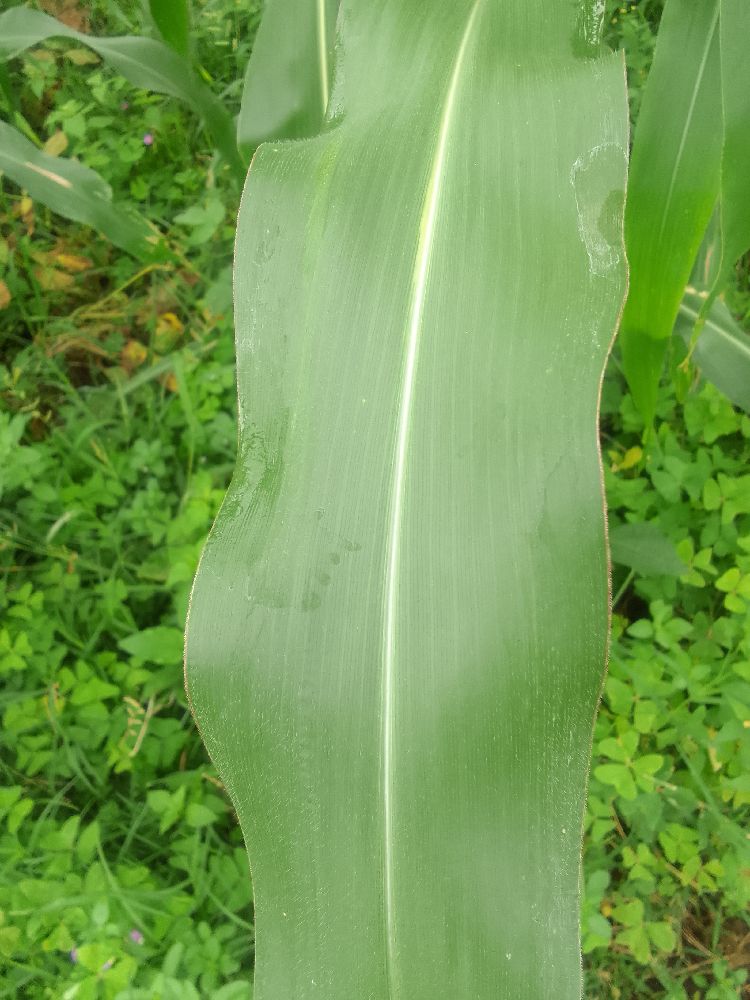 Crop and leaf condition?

maize, healthy
